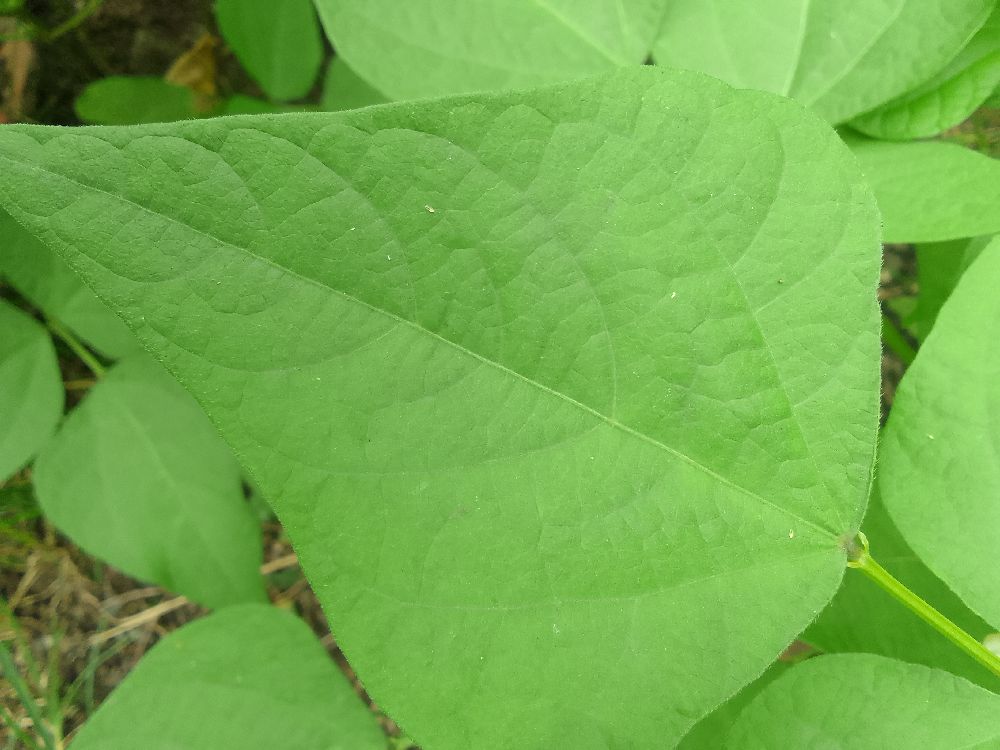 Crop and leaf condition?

common bean, healthy
